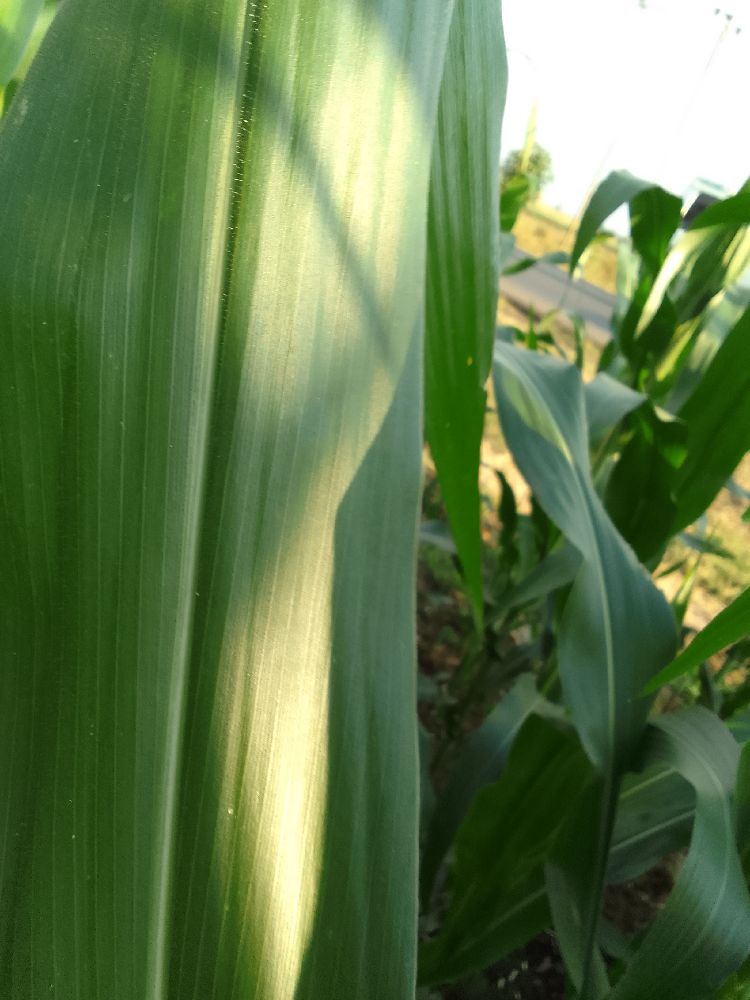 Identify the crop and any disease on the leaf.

maize, healthy
